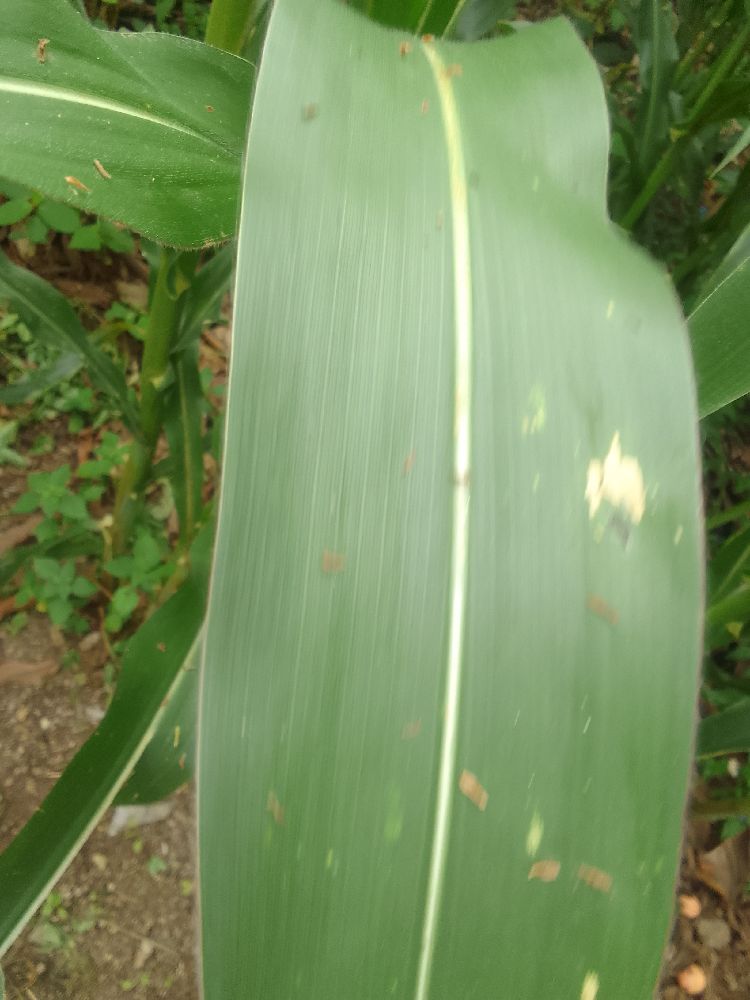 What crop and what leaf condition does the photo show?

maize, healthy
